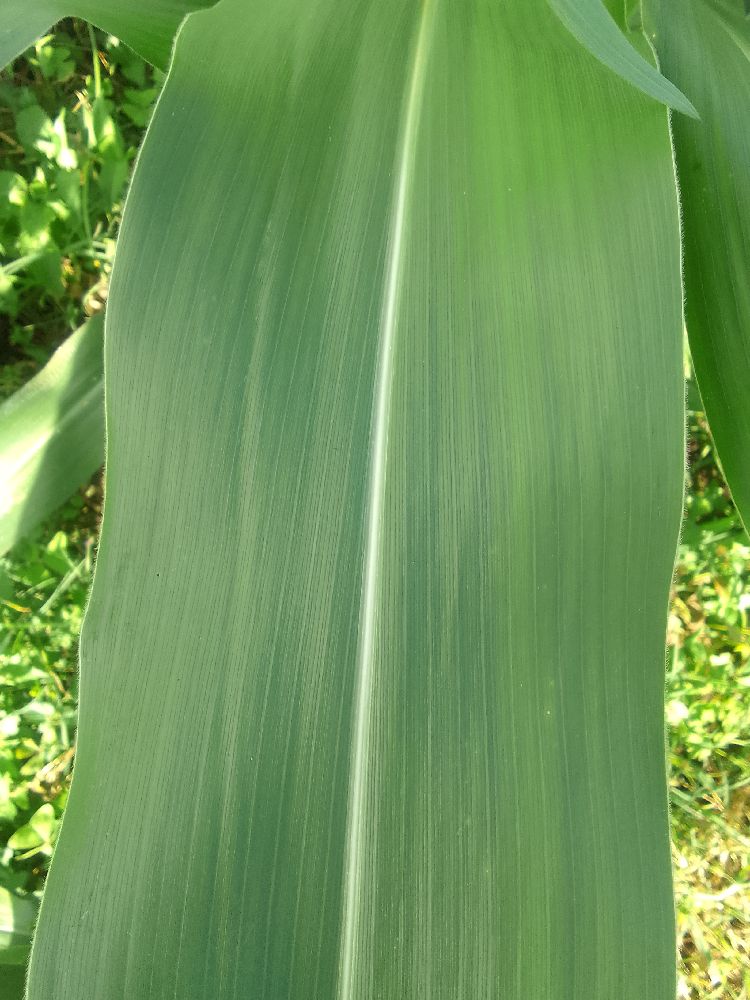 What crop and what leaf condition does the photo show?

maize, healthy
